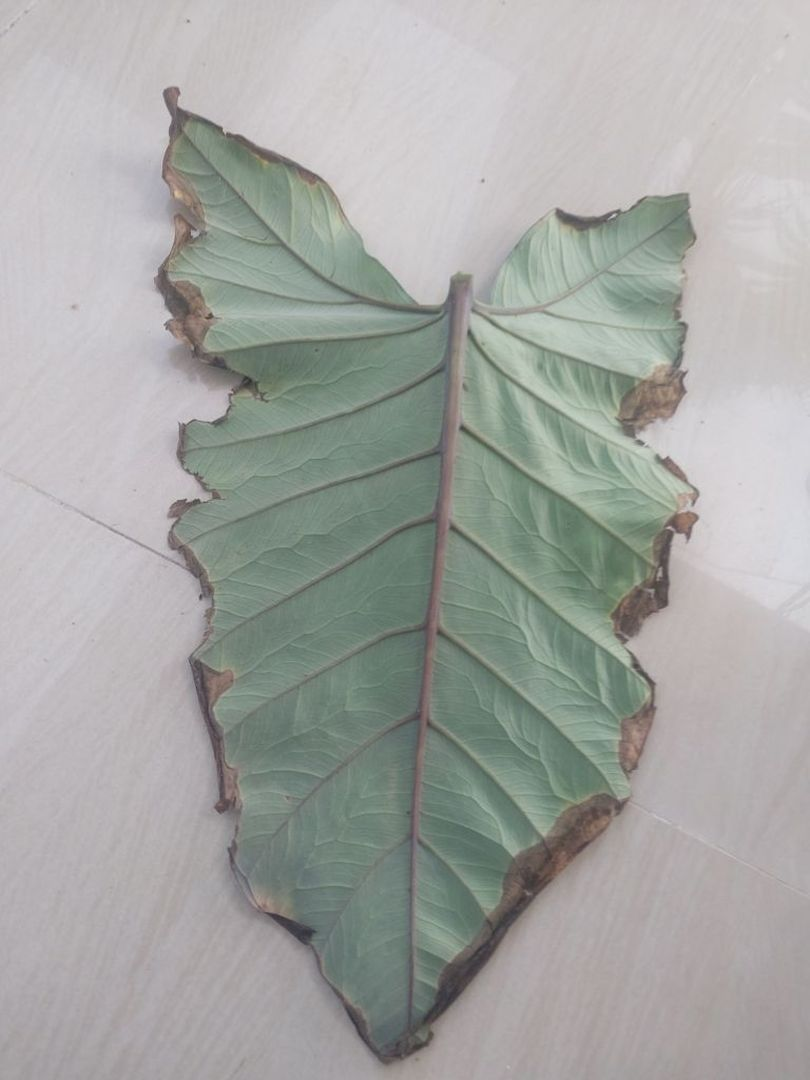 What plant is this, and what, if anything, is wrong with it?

taro, leaf blight
